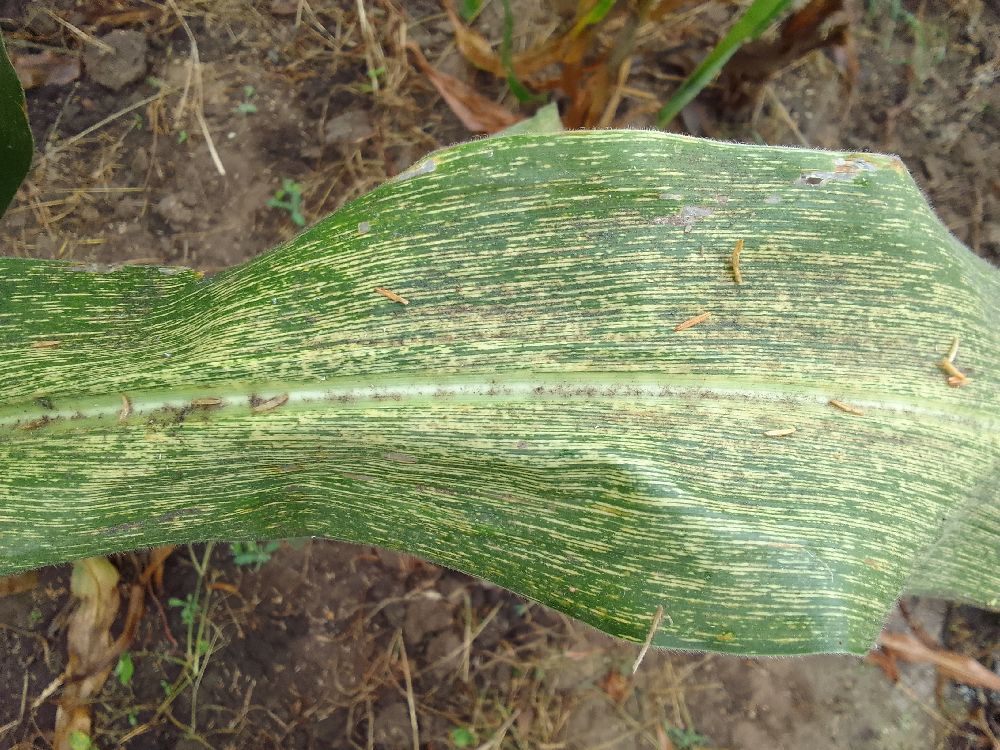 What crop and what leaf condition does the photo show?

maize, maize streak virus
